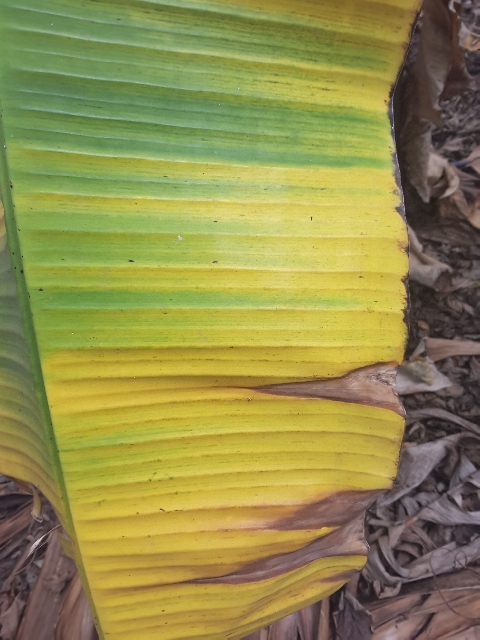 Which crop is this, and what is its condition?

banana, fusarium wilt race 1
